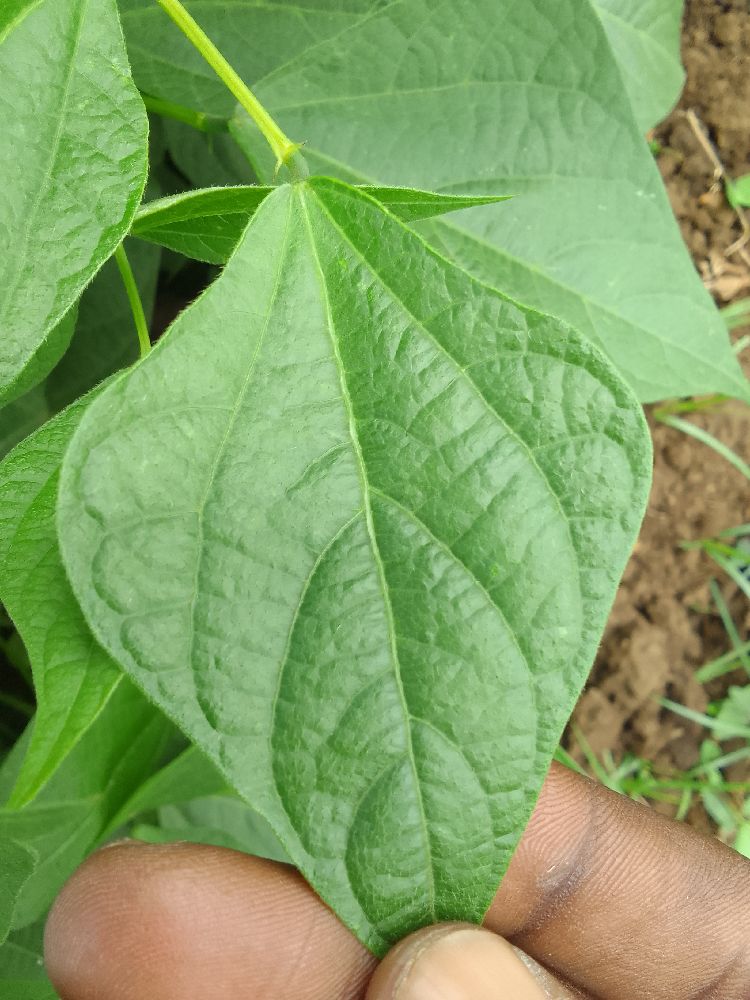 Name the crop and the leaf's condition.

common bean, healthy
